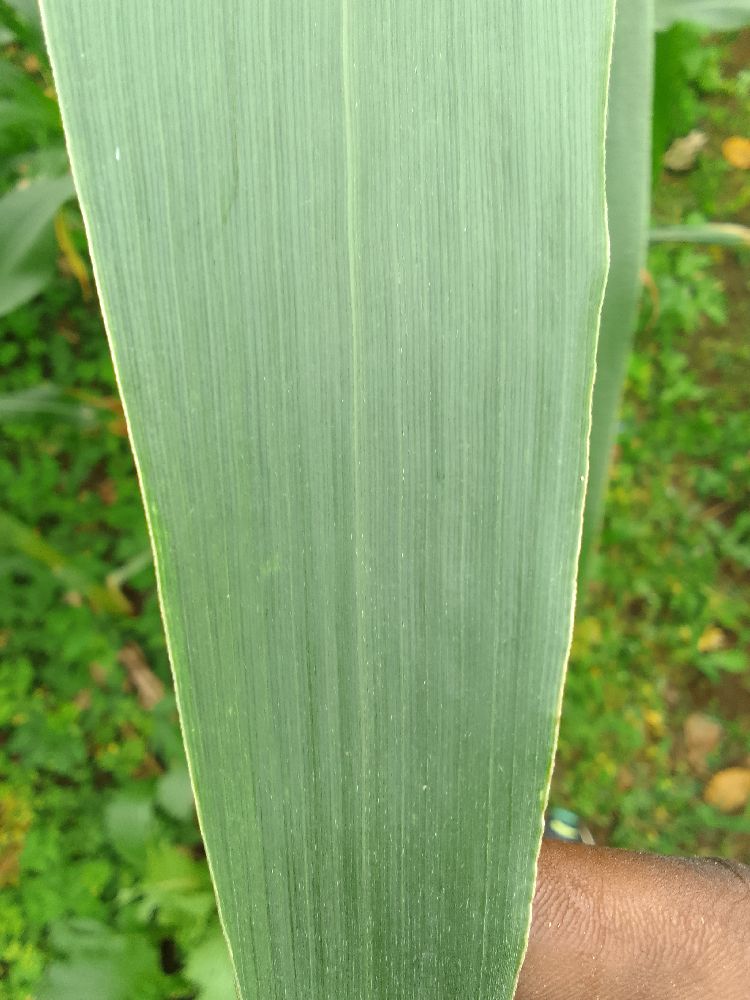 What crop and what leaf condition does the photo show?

maize, healthy
